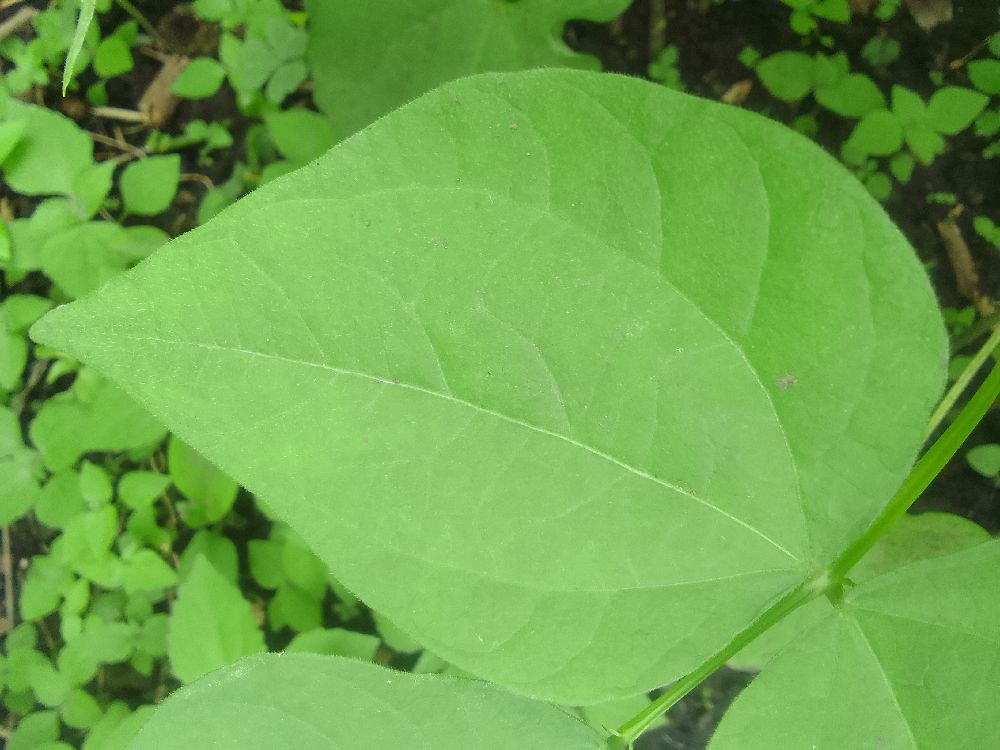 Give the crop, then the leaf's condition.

common bean, healthy
